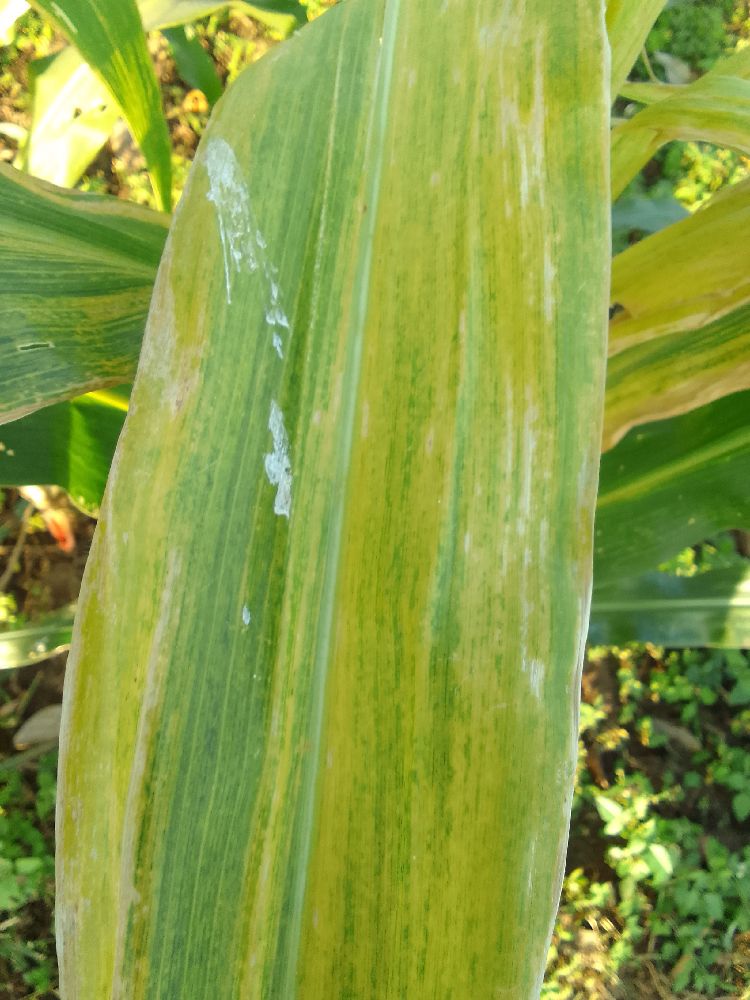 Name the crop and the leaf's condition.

maize, maize lethal necrosis
